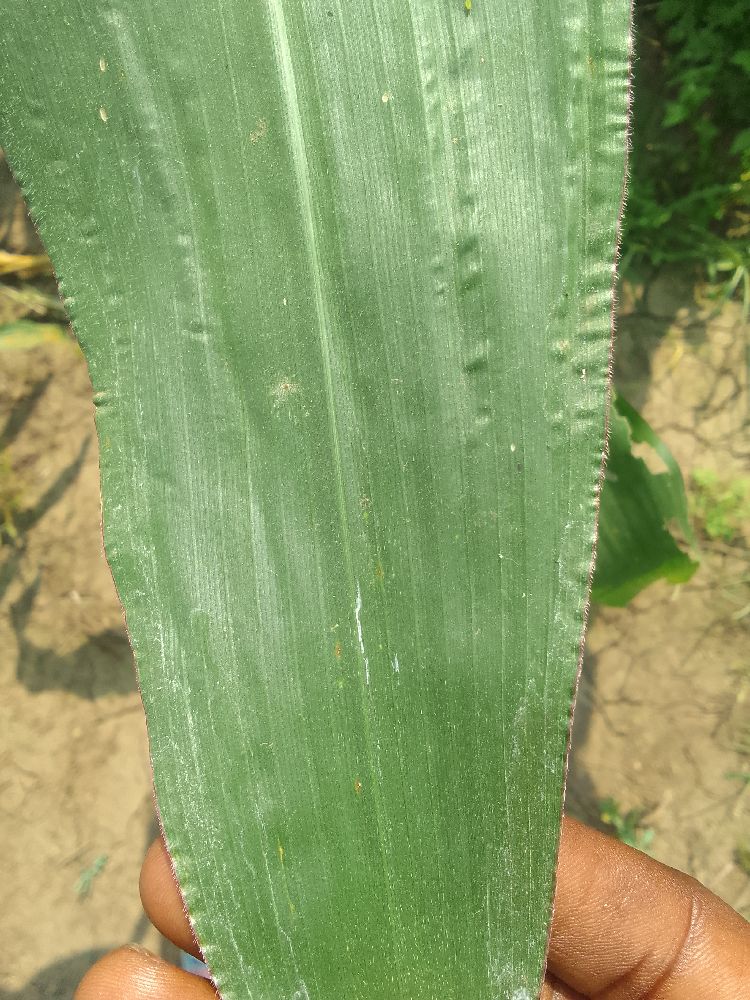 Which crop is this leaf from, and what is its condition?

maize, healthy
